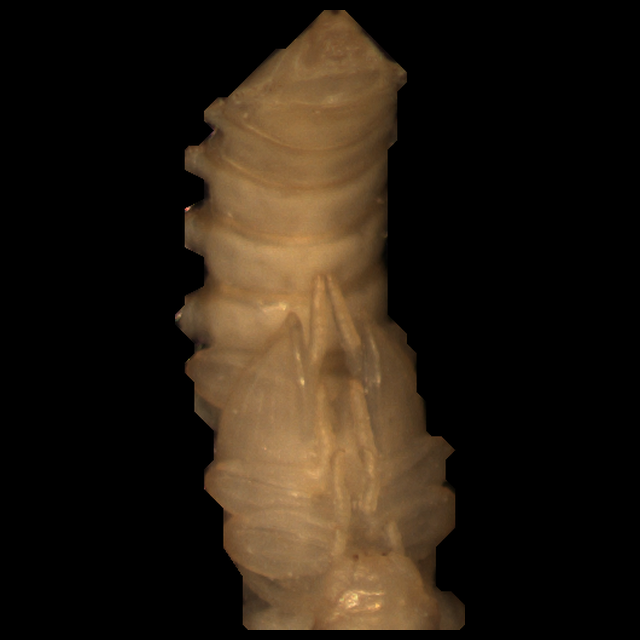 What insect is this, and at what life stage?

mealworm pupa
